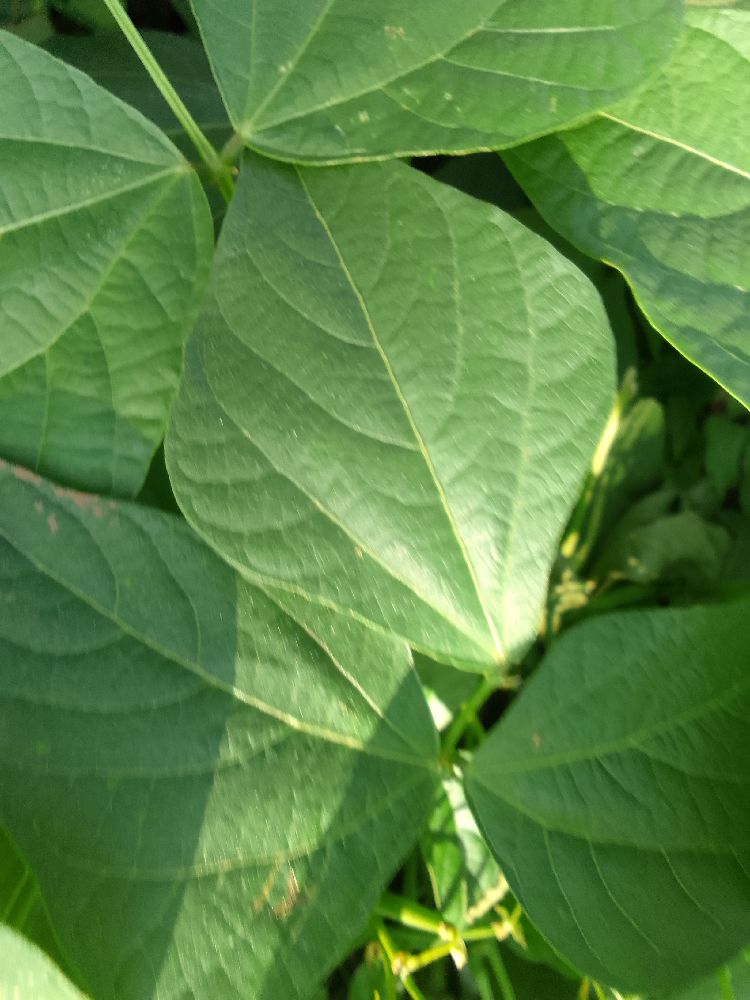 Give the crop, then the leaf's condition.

common bean, healthy
